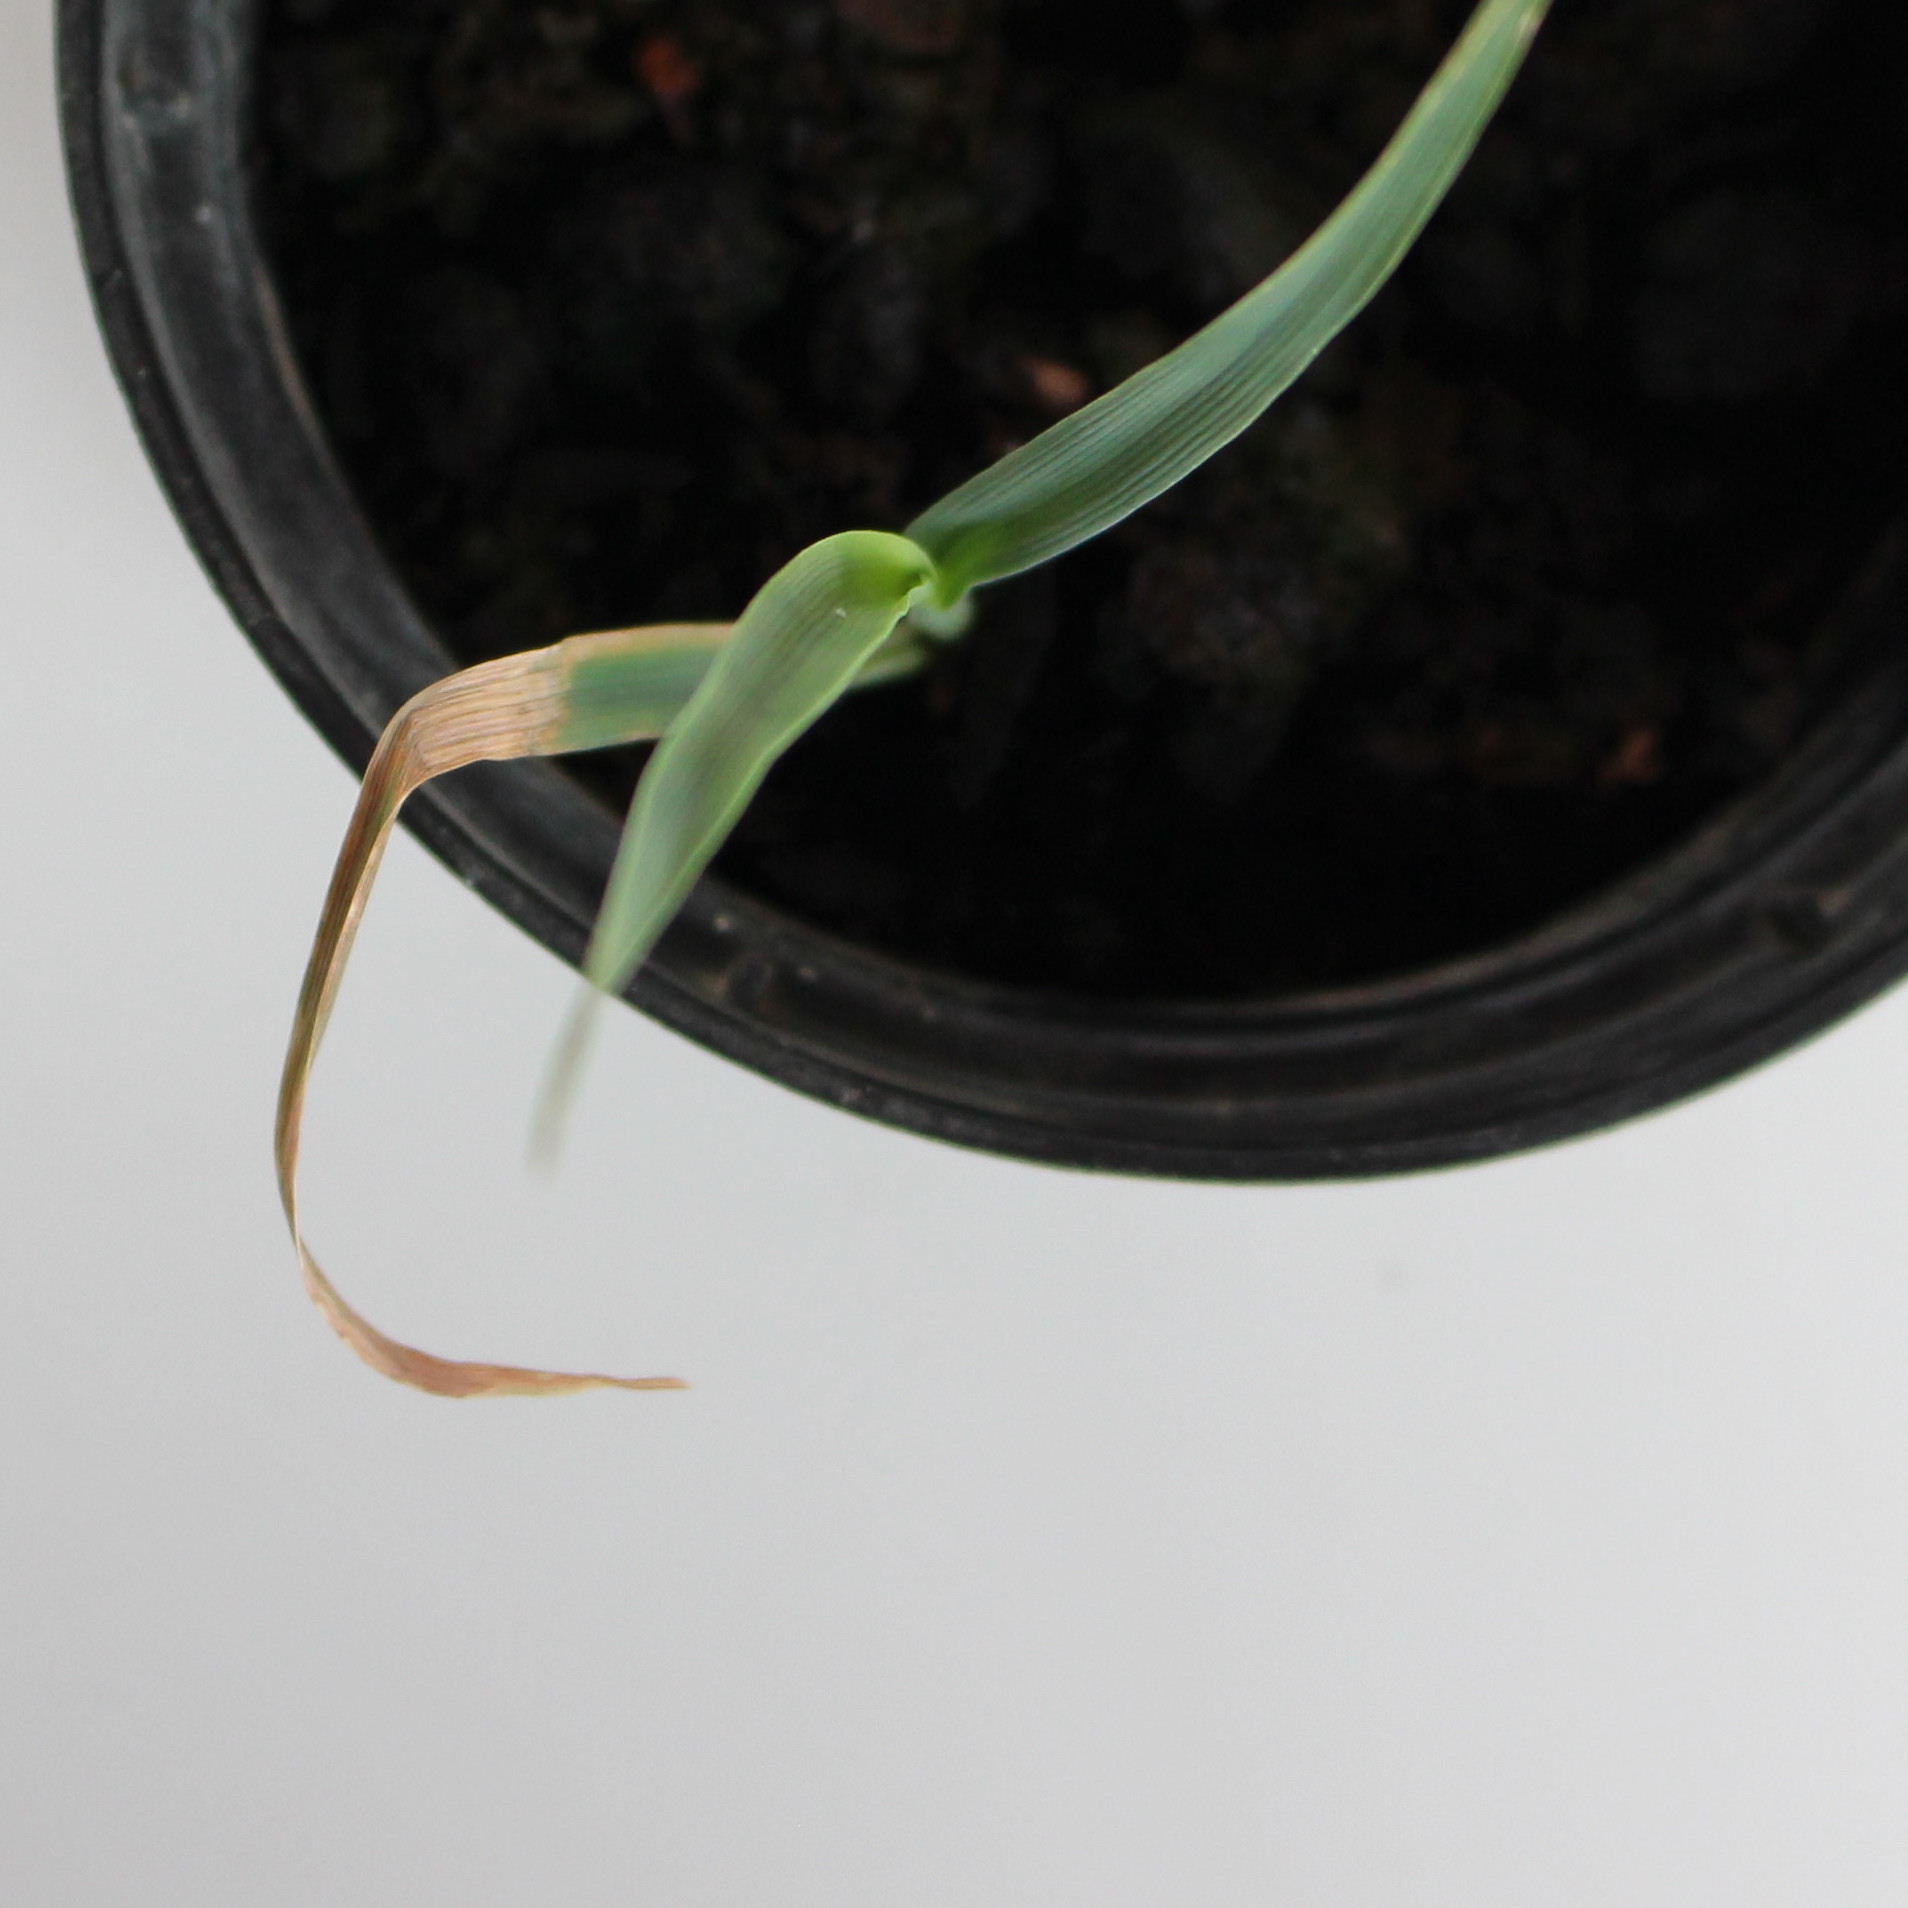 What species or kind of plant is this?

Avena sterilis
